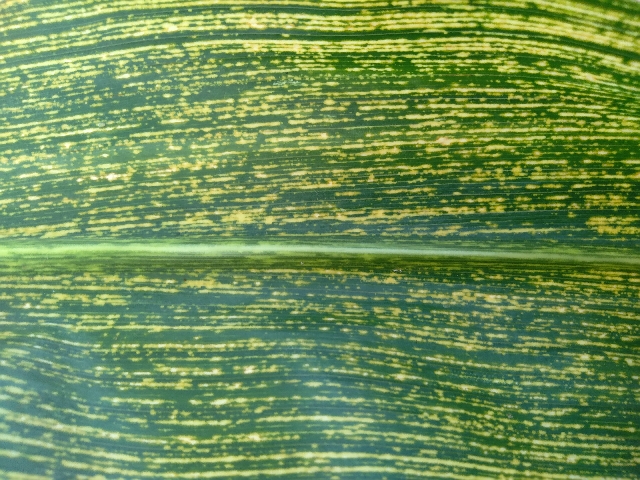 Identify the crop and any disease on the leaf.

maize, maize streak virus
